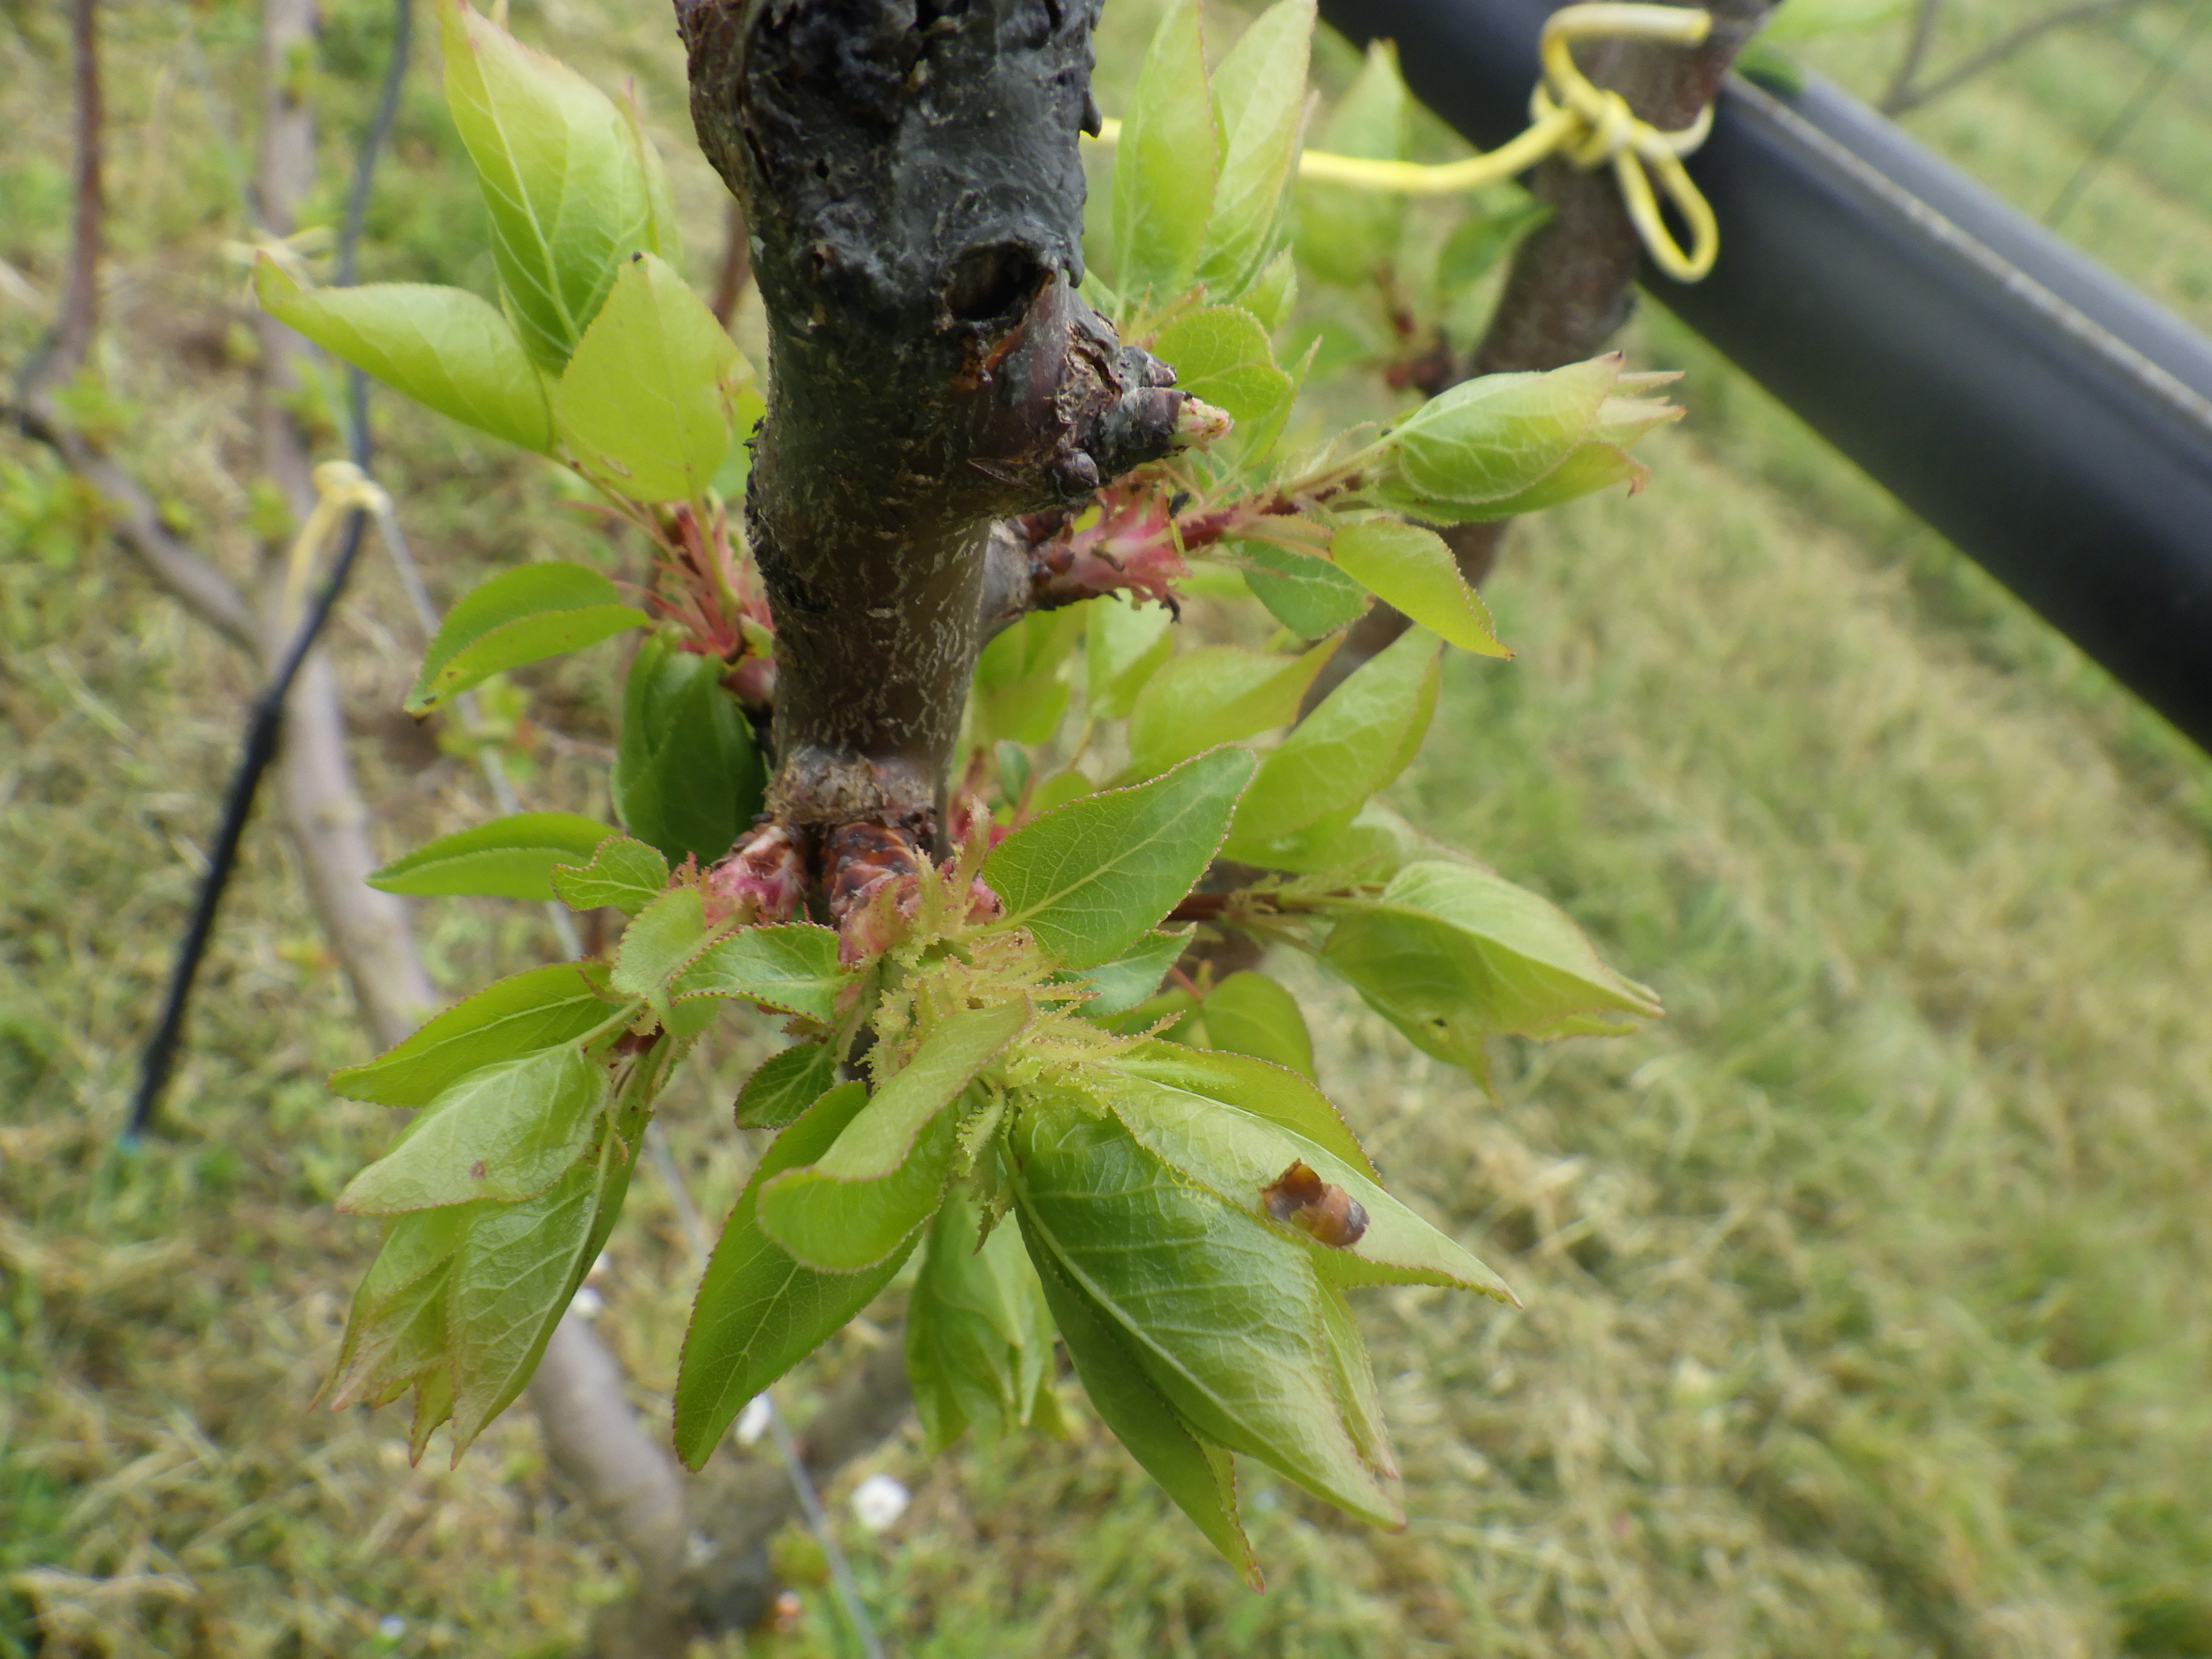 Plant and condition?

apricot, healthy
